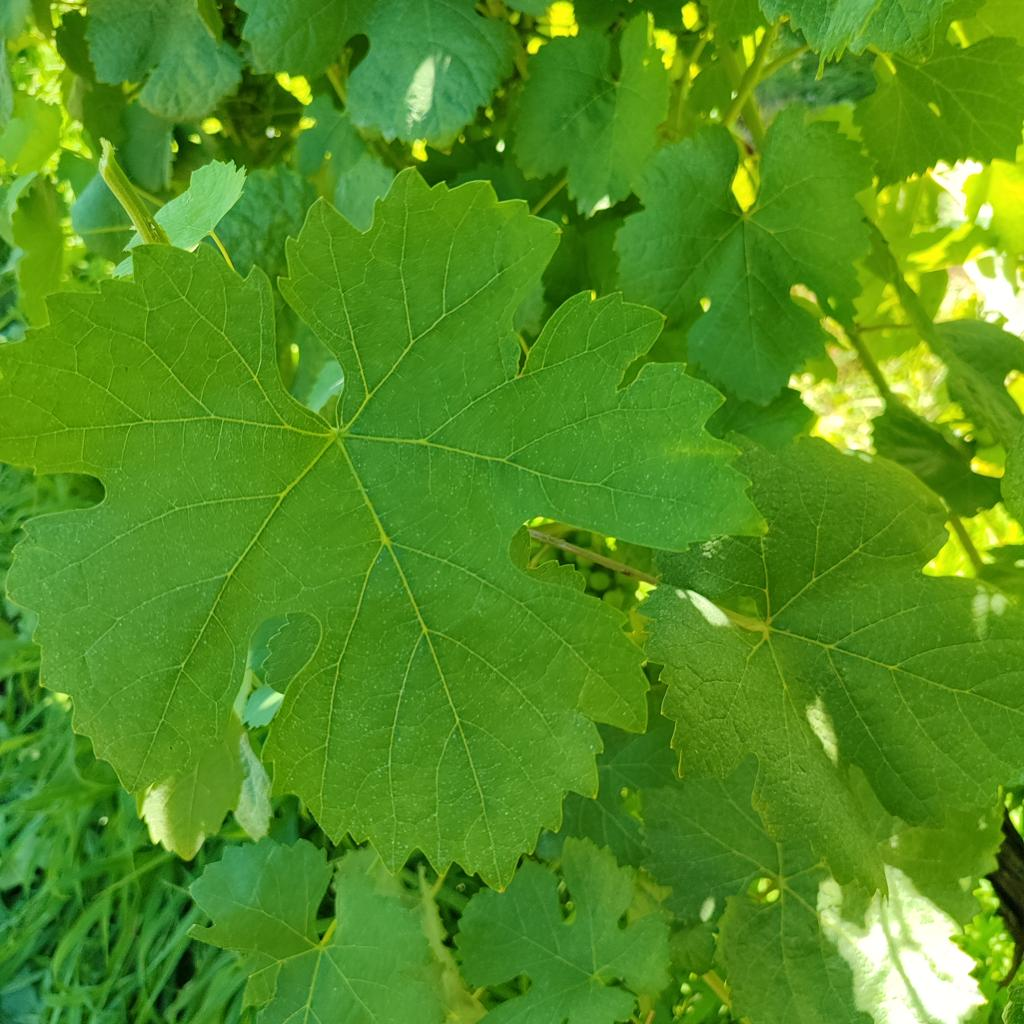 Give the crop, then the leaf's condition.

grapevine, healthy
